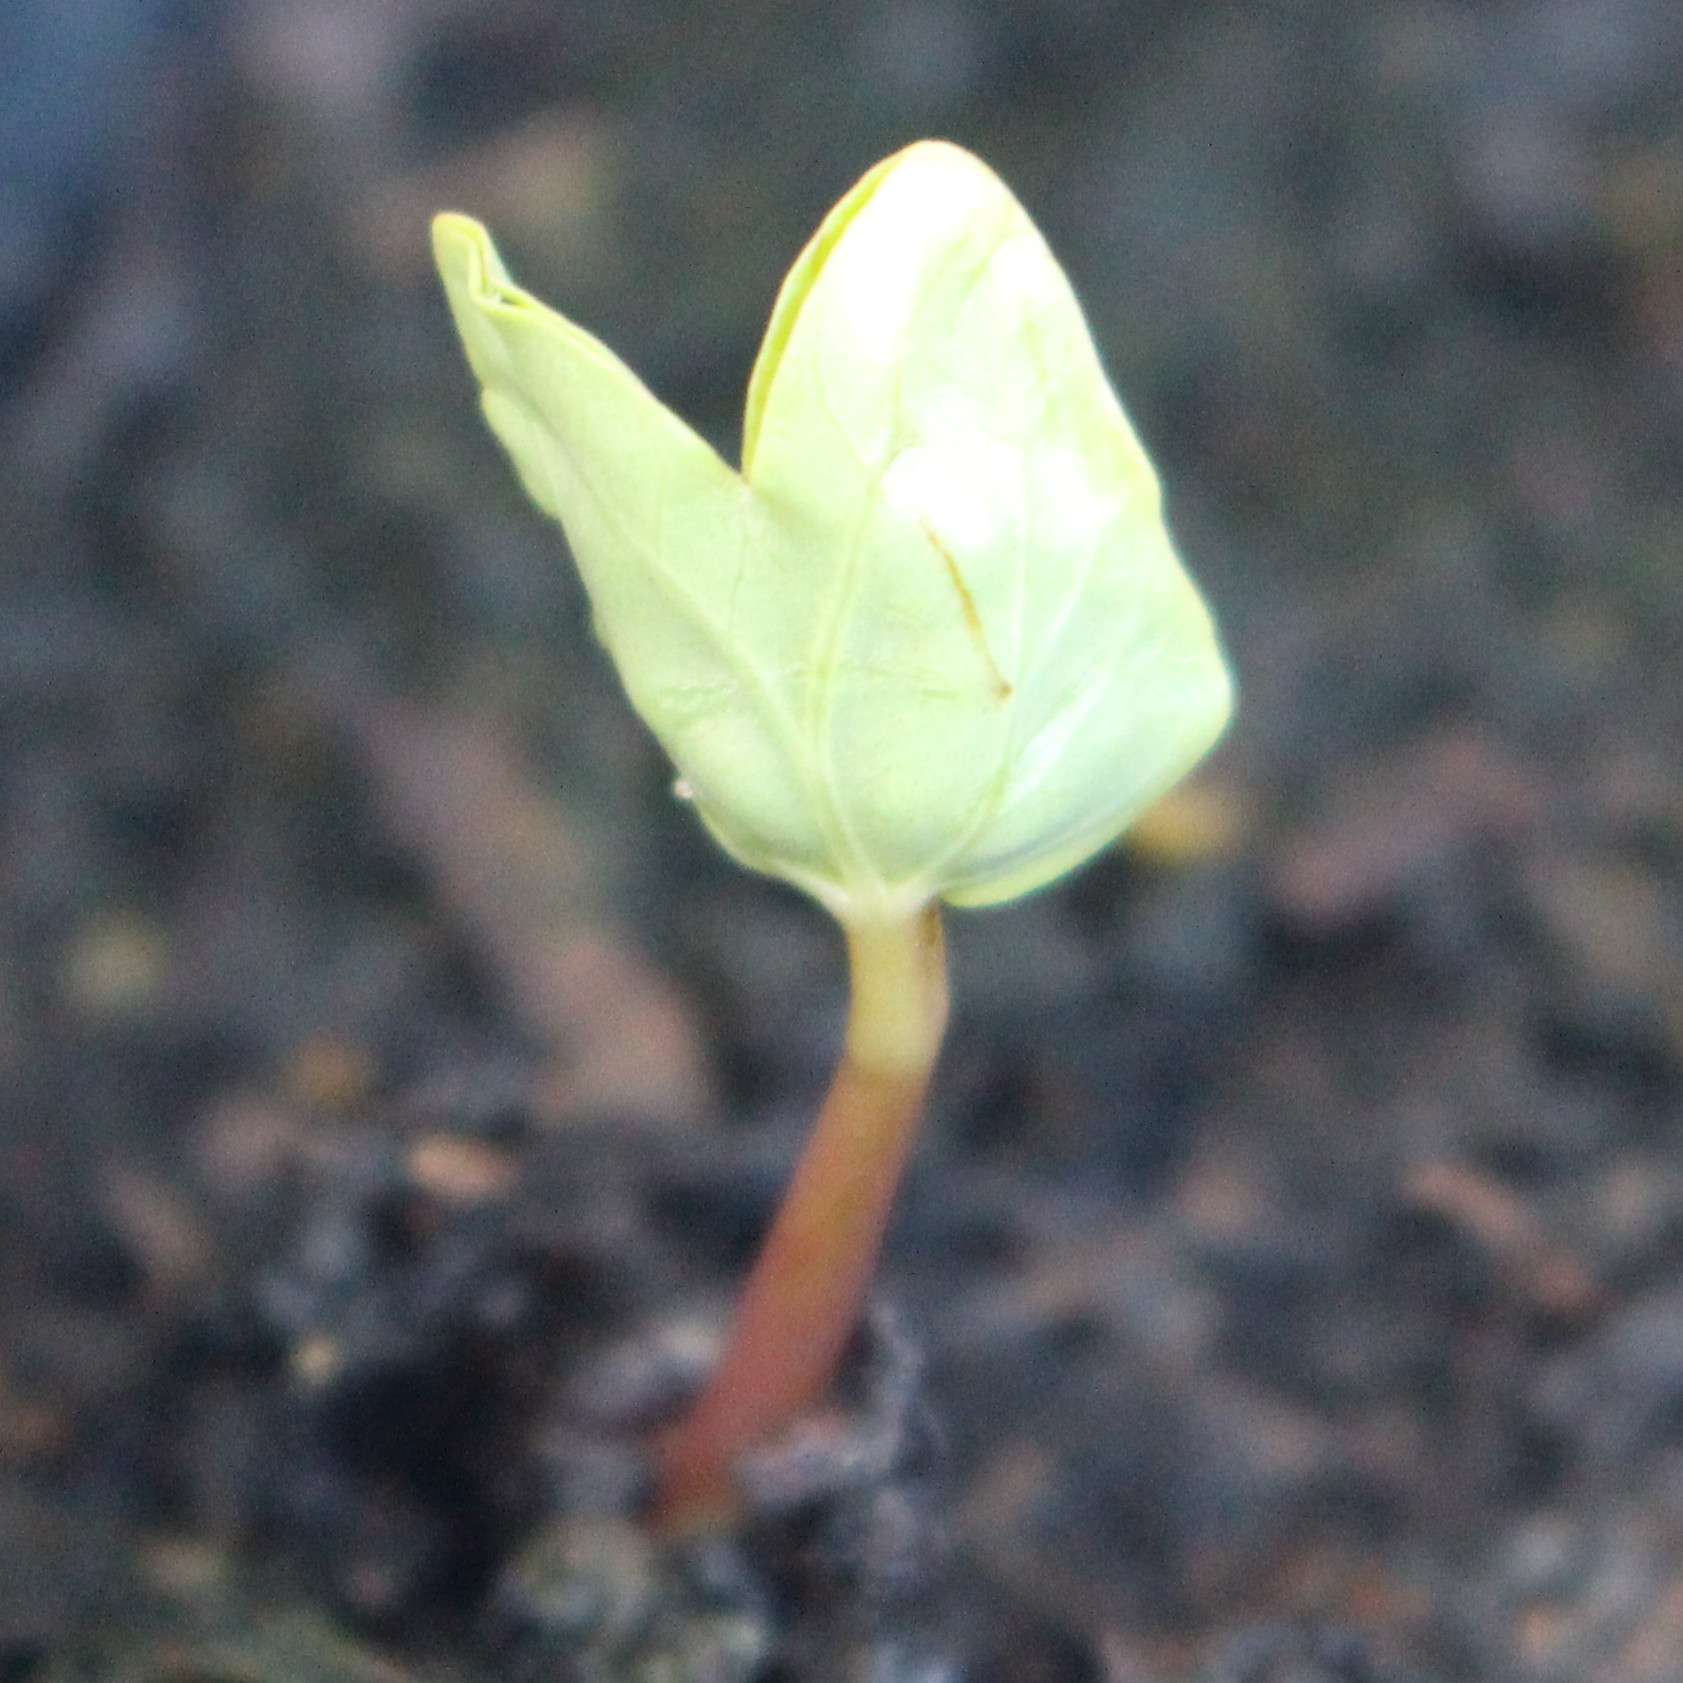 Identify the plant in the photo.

Convolvulus arvensis
